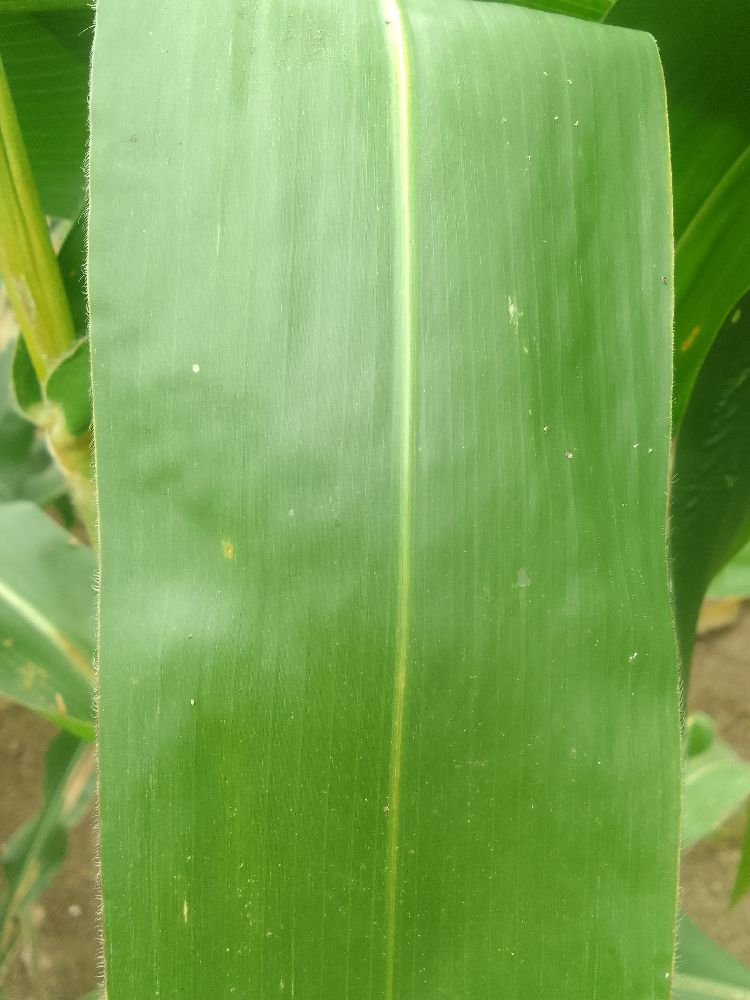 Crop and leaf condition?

maize, healthy
